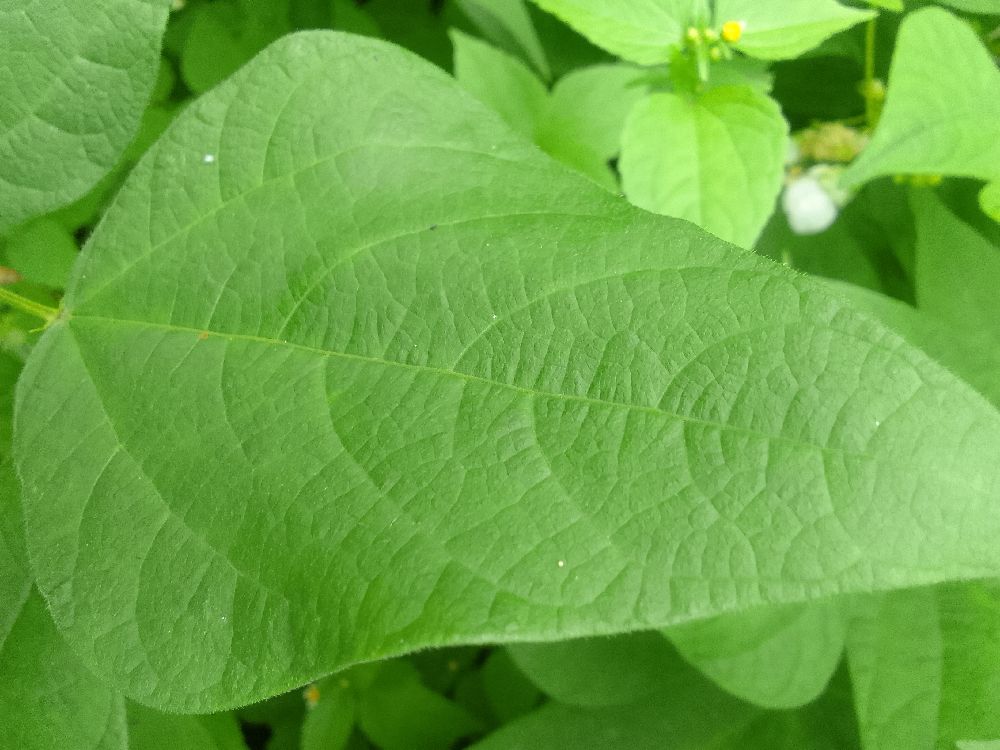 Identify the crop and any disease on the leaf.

common bean, healthy
